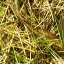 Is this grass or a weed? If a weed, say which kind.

grass
